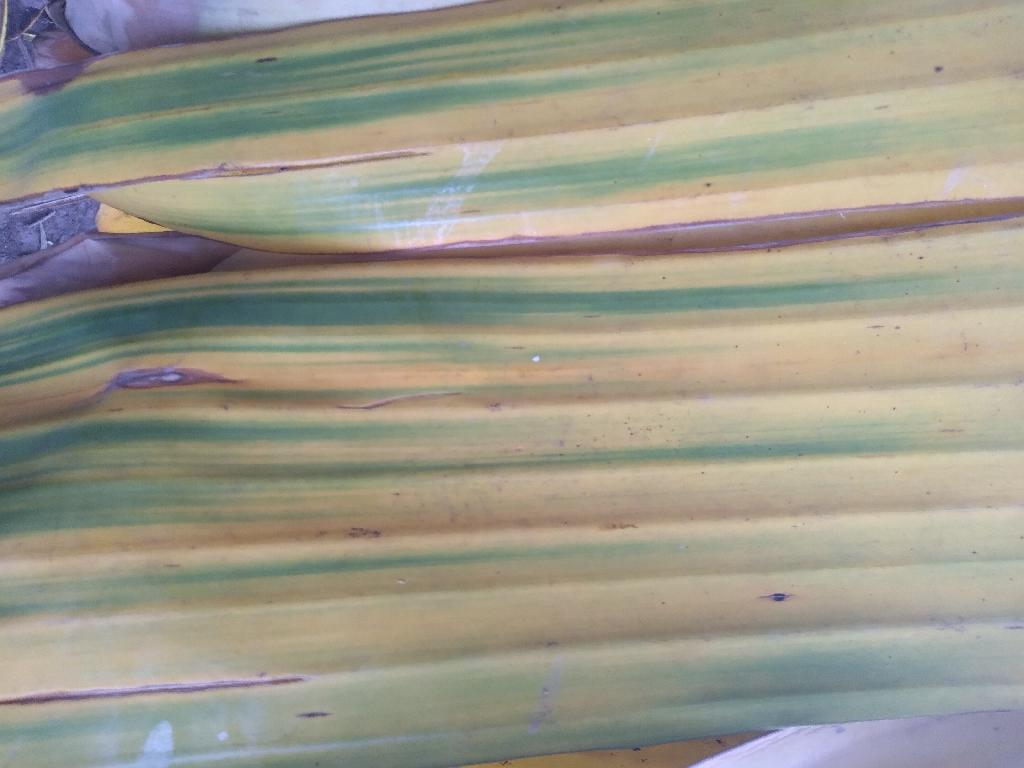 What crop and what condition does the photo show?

banana, fusarium wilt race 1
